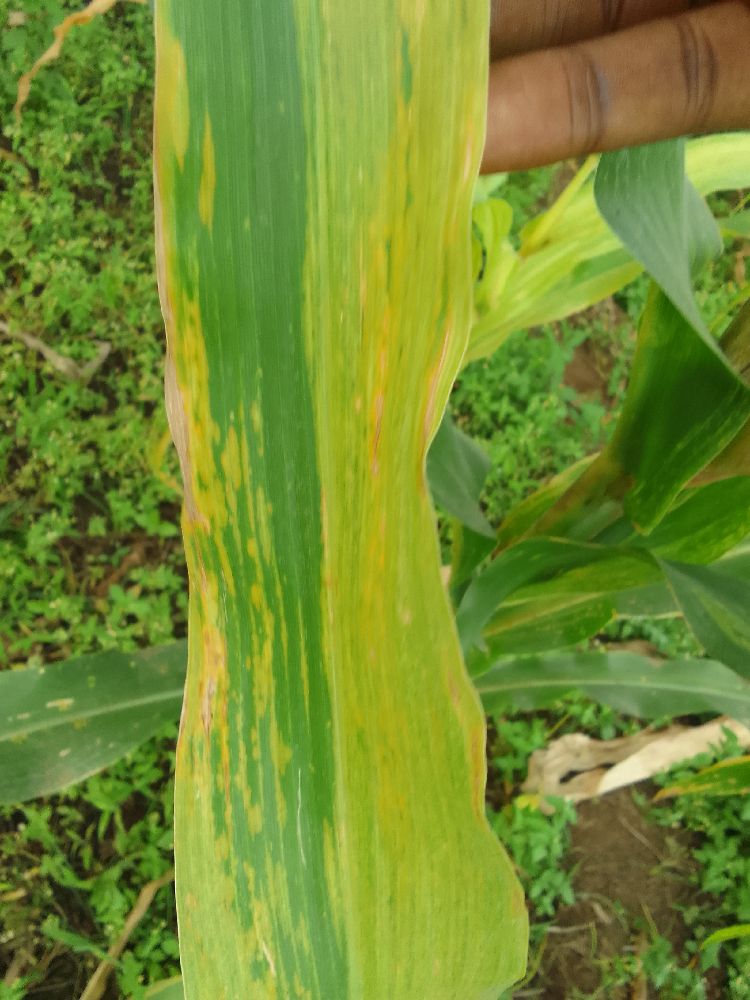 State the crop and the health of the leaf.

maize, maize lethal necrosis
